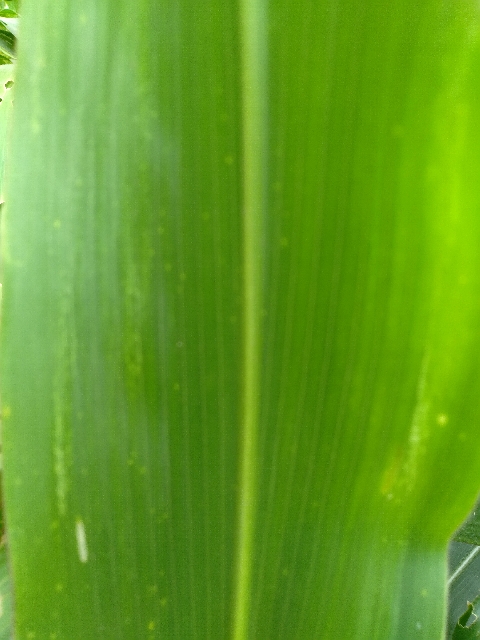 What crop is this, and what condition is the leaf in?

maize, maize lethal necrosis
